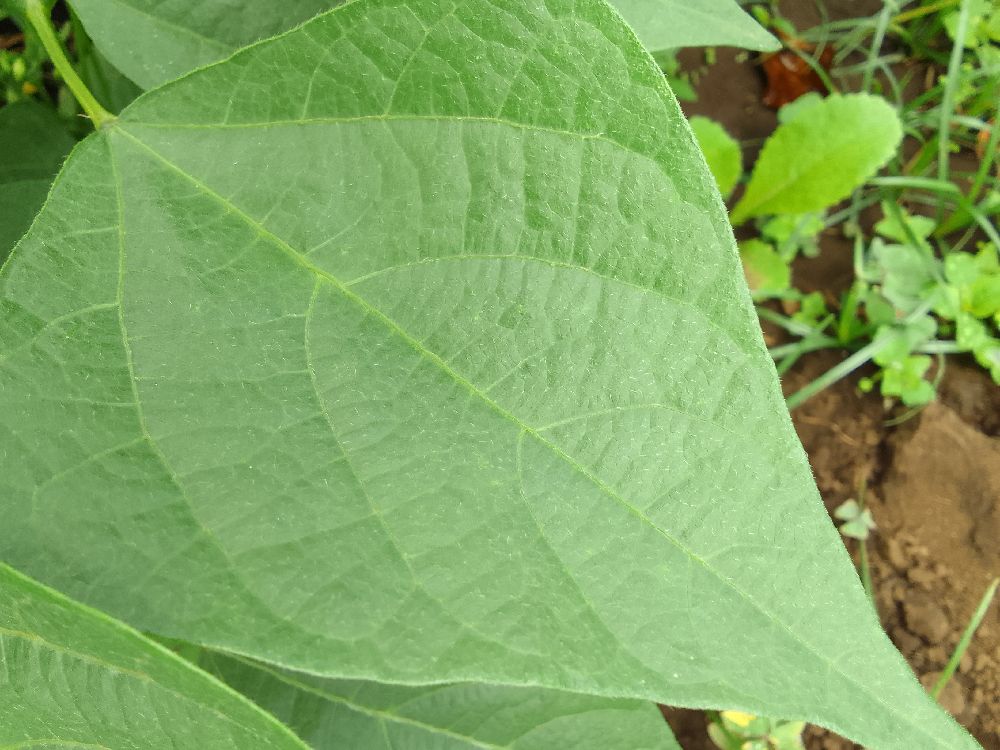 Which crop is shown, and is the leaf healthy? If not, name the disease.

common bean, healthy
